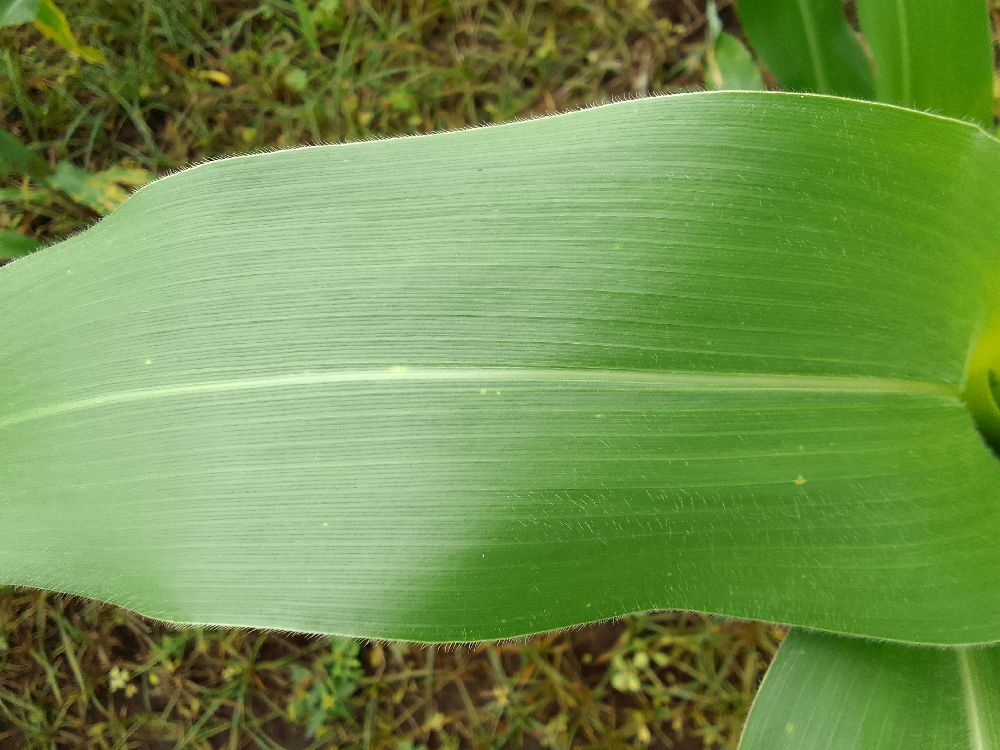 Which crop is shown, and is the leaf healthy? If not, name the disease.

maize, healthy
